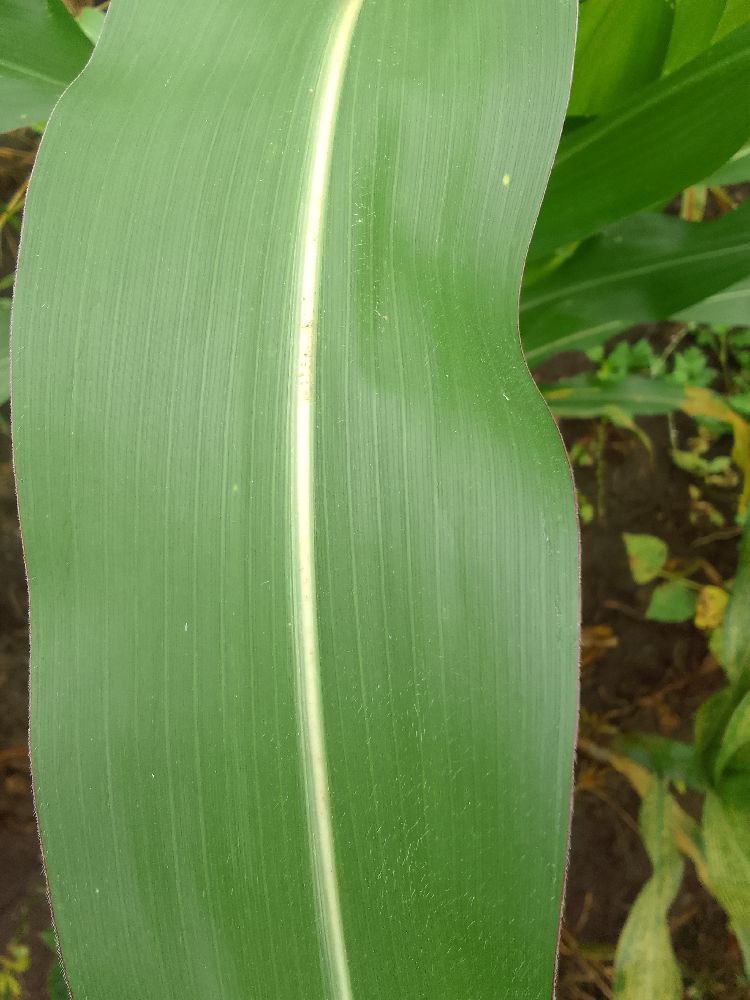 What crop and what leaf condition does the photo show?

maize, healthy
